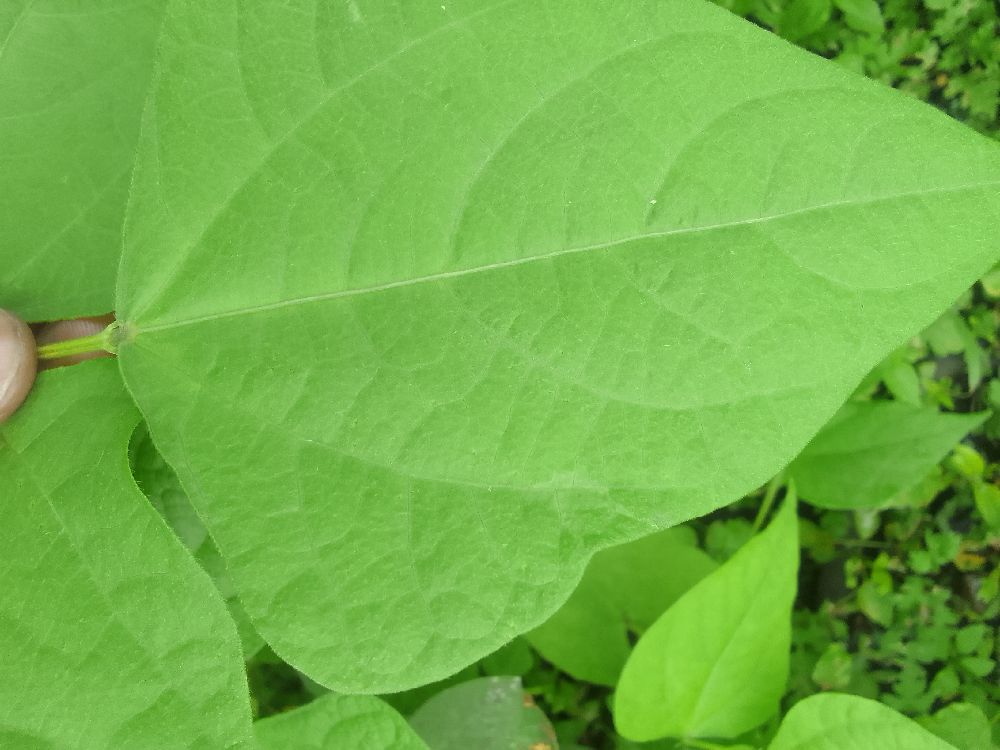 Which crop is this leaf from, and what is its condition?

common bean, healthy
